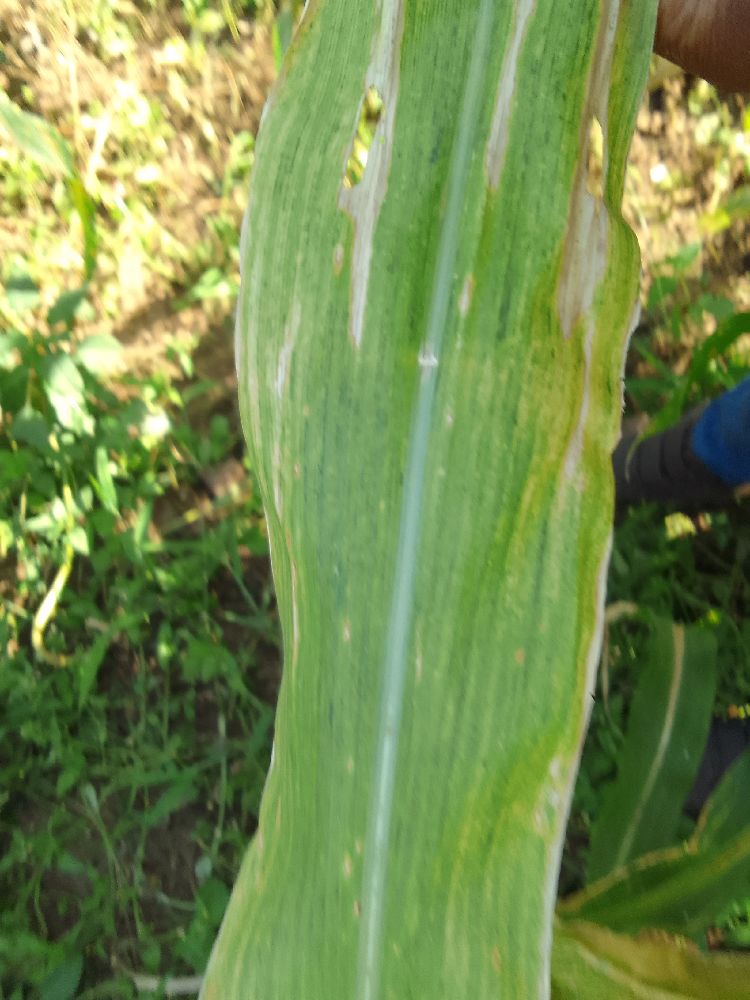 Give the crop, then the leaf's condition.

maize, maize lethal necrosis
